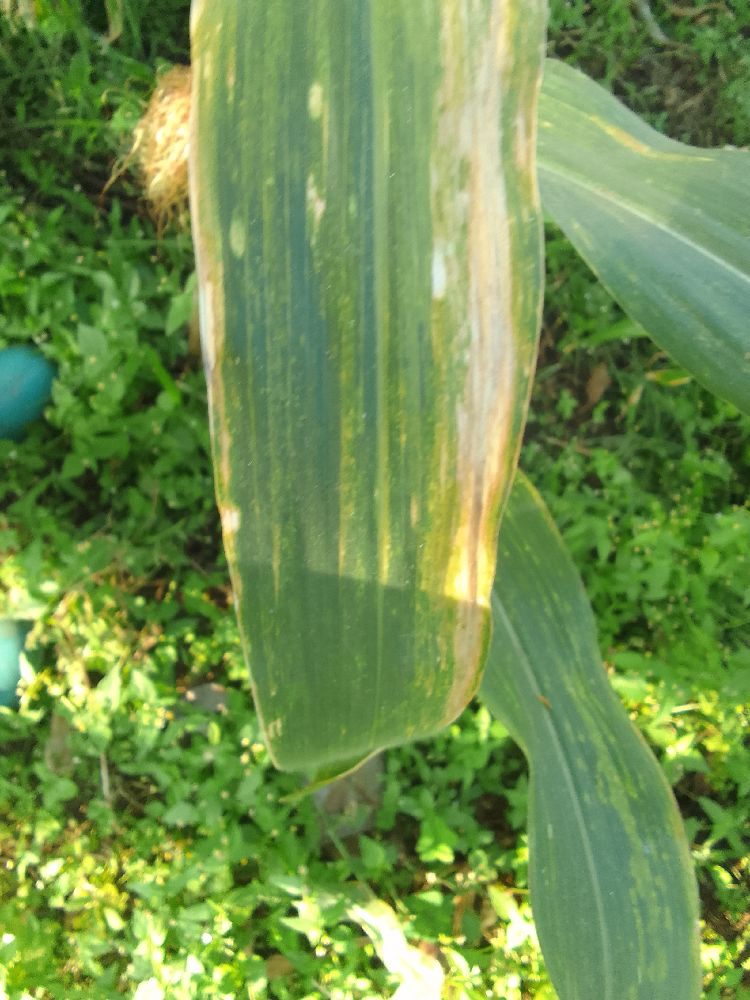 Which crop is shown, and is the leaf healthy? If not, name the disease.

maize, maize lethal necrosis
